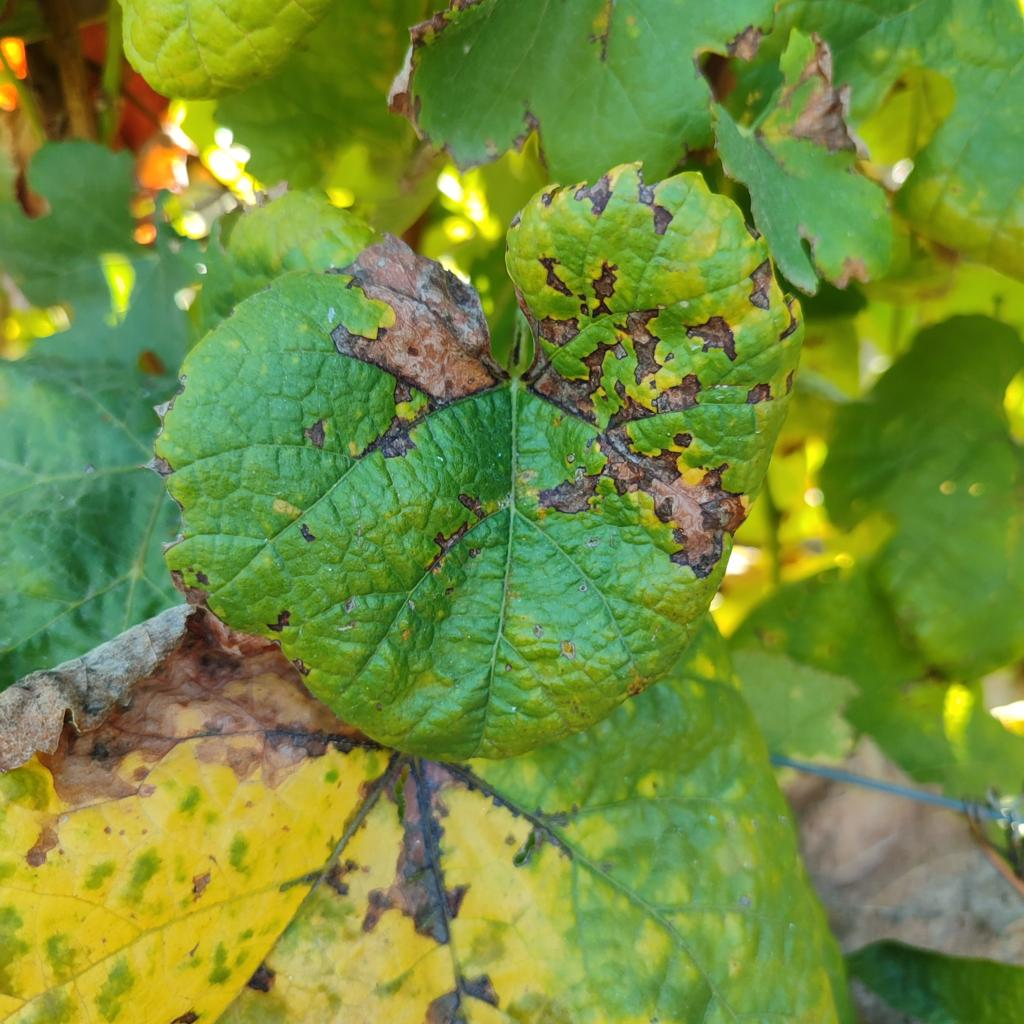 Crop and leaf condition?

grapevine, downy mildew
